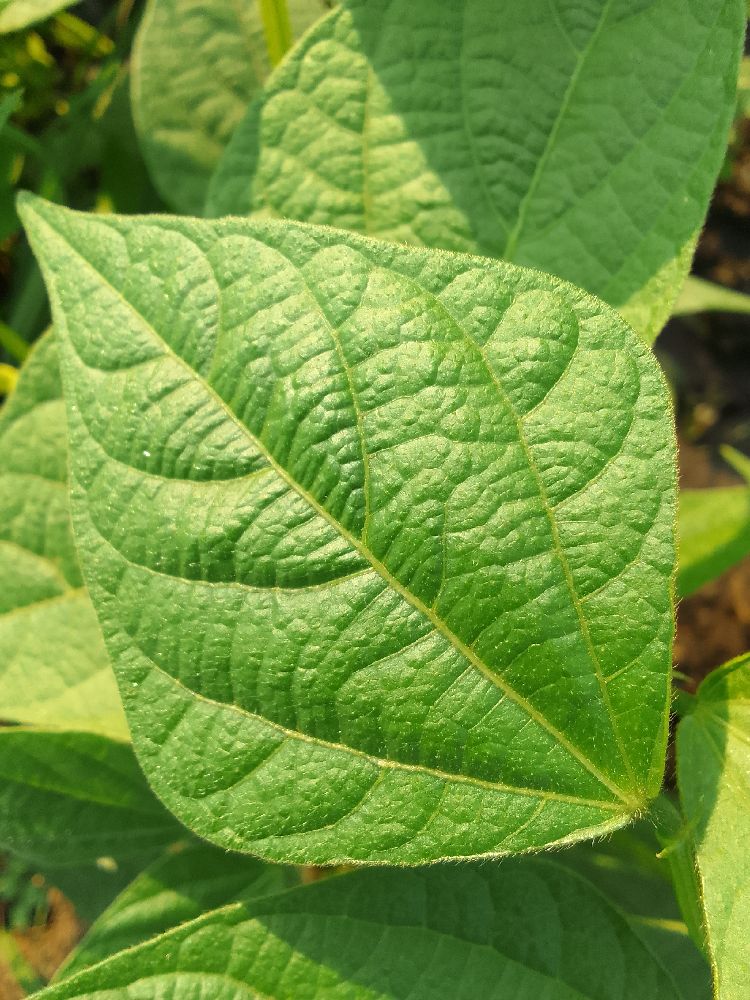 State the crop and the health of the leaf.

common bean, healthy
